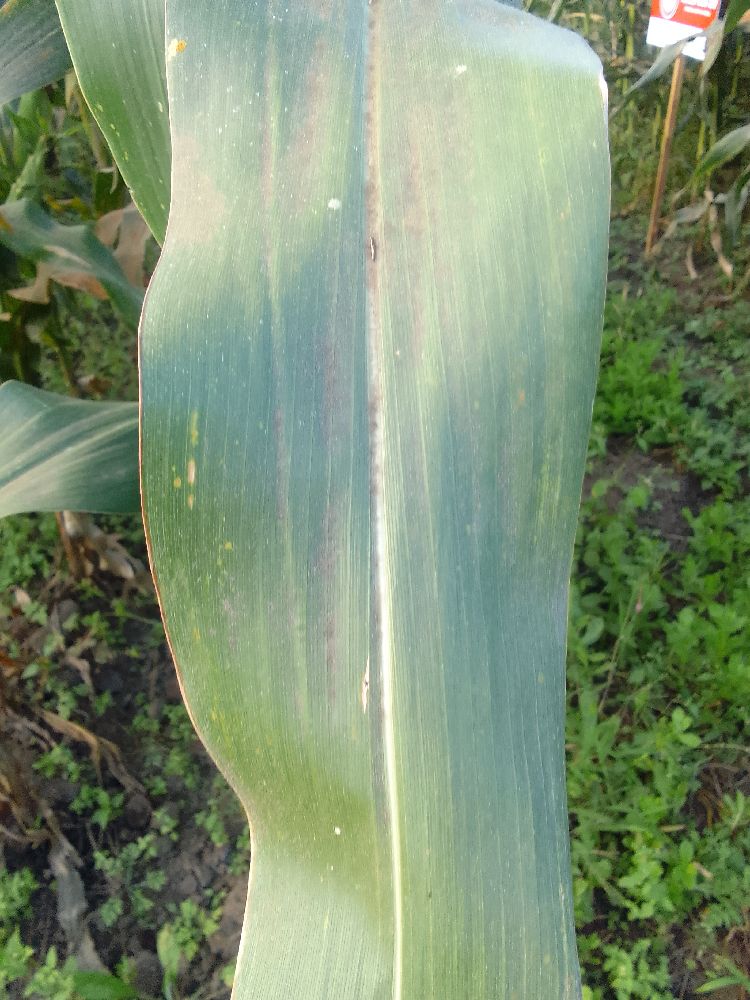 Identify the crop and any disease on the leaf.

maize, healthy
